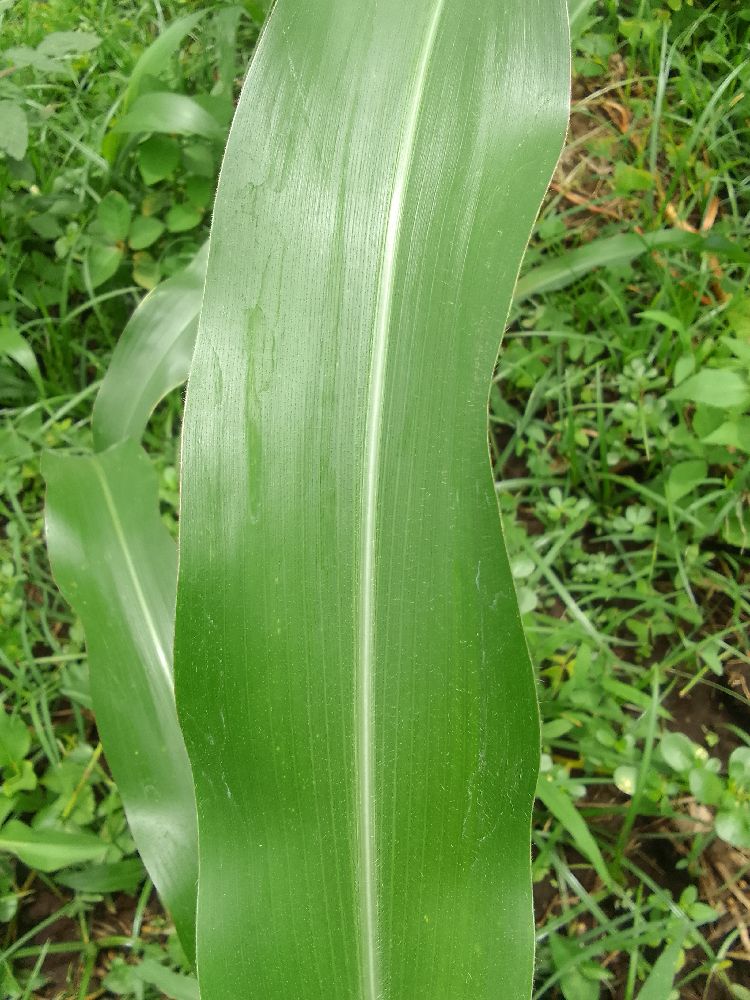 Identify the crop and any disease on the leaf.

maize, healthy
